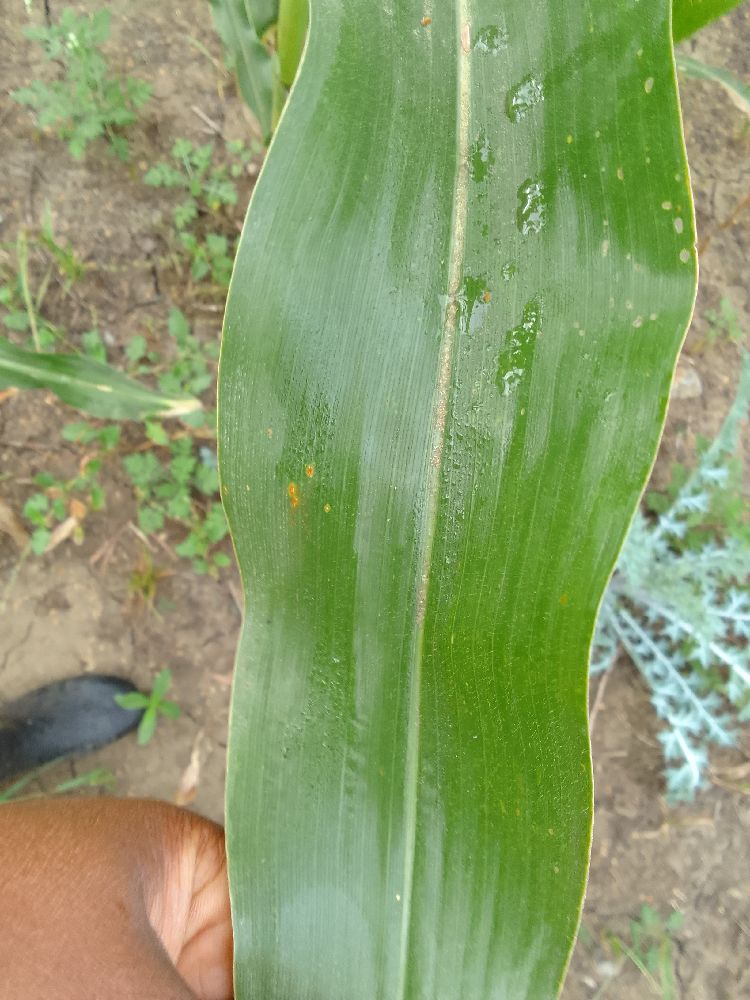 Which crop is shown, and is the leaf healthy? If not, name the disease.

maize, healthy
